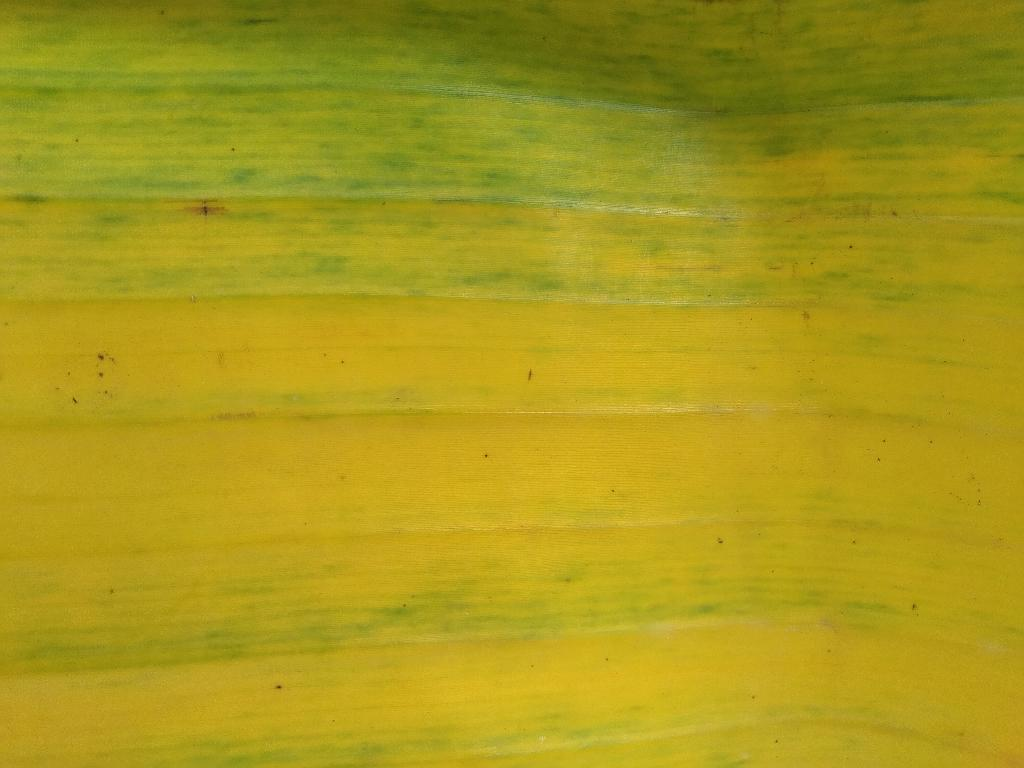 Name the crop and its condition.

banana, fusarium wilt race 1
